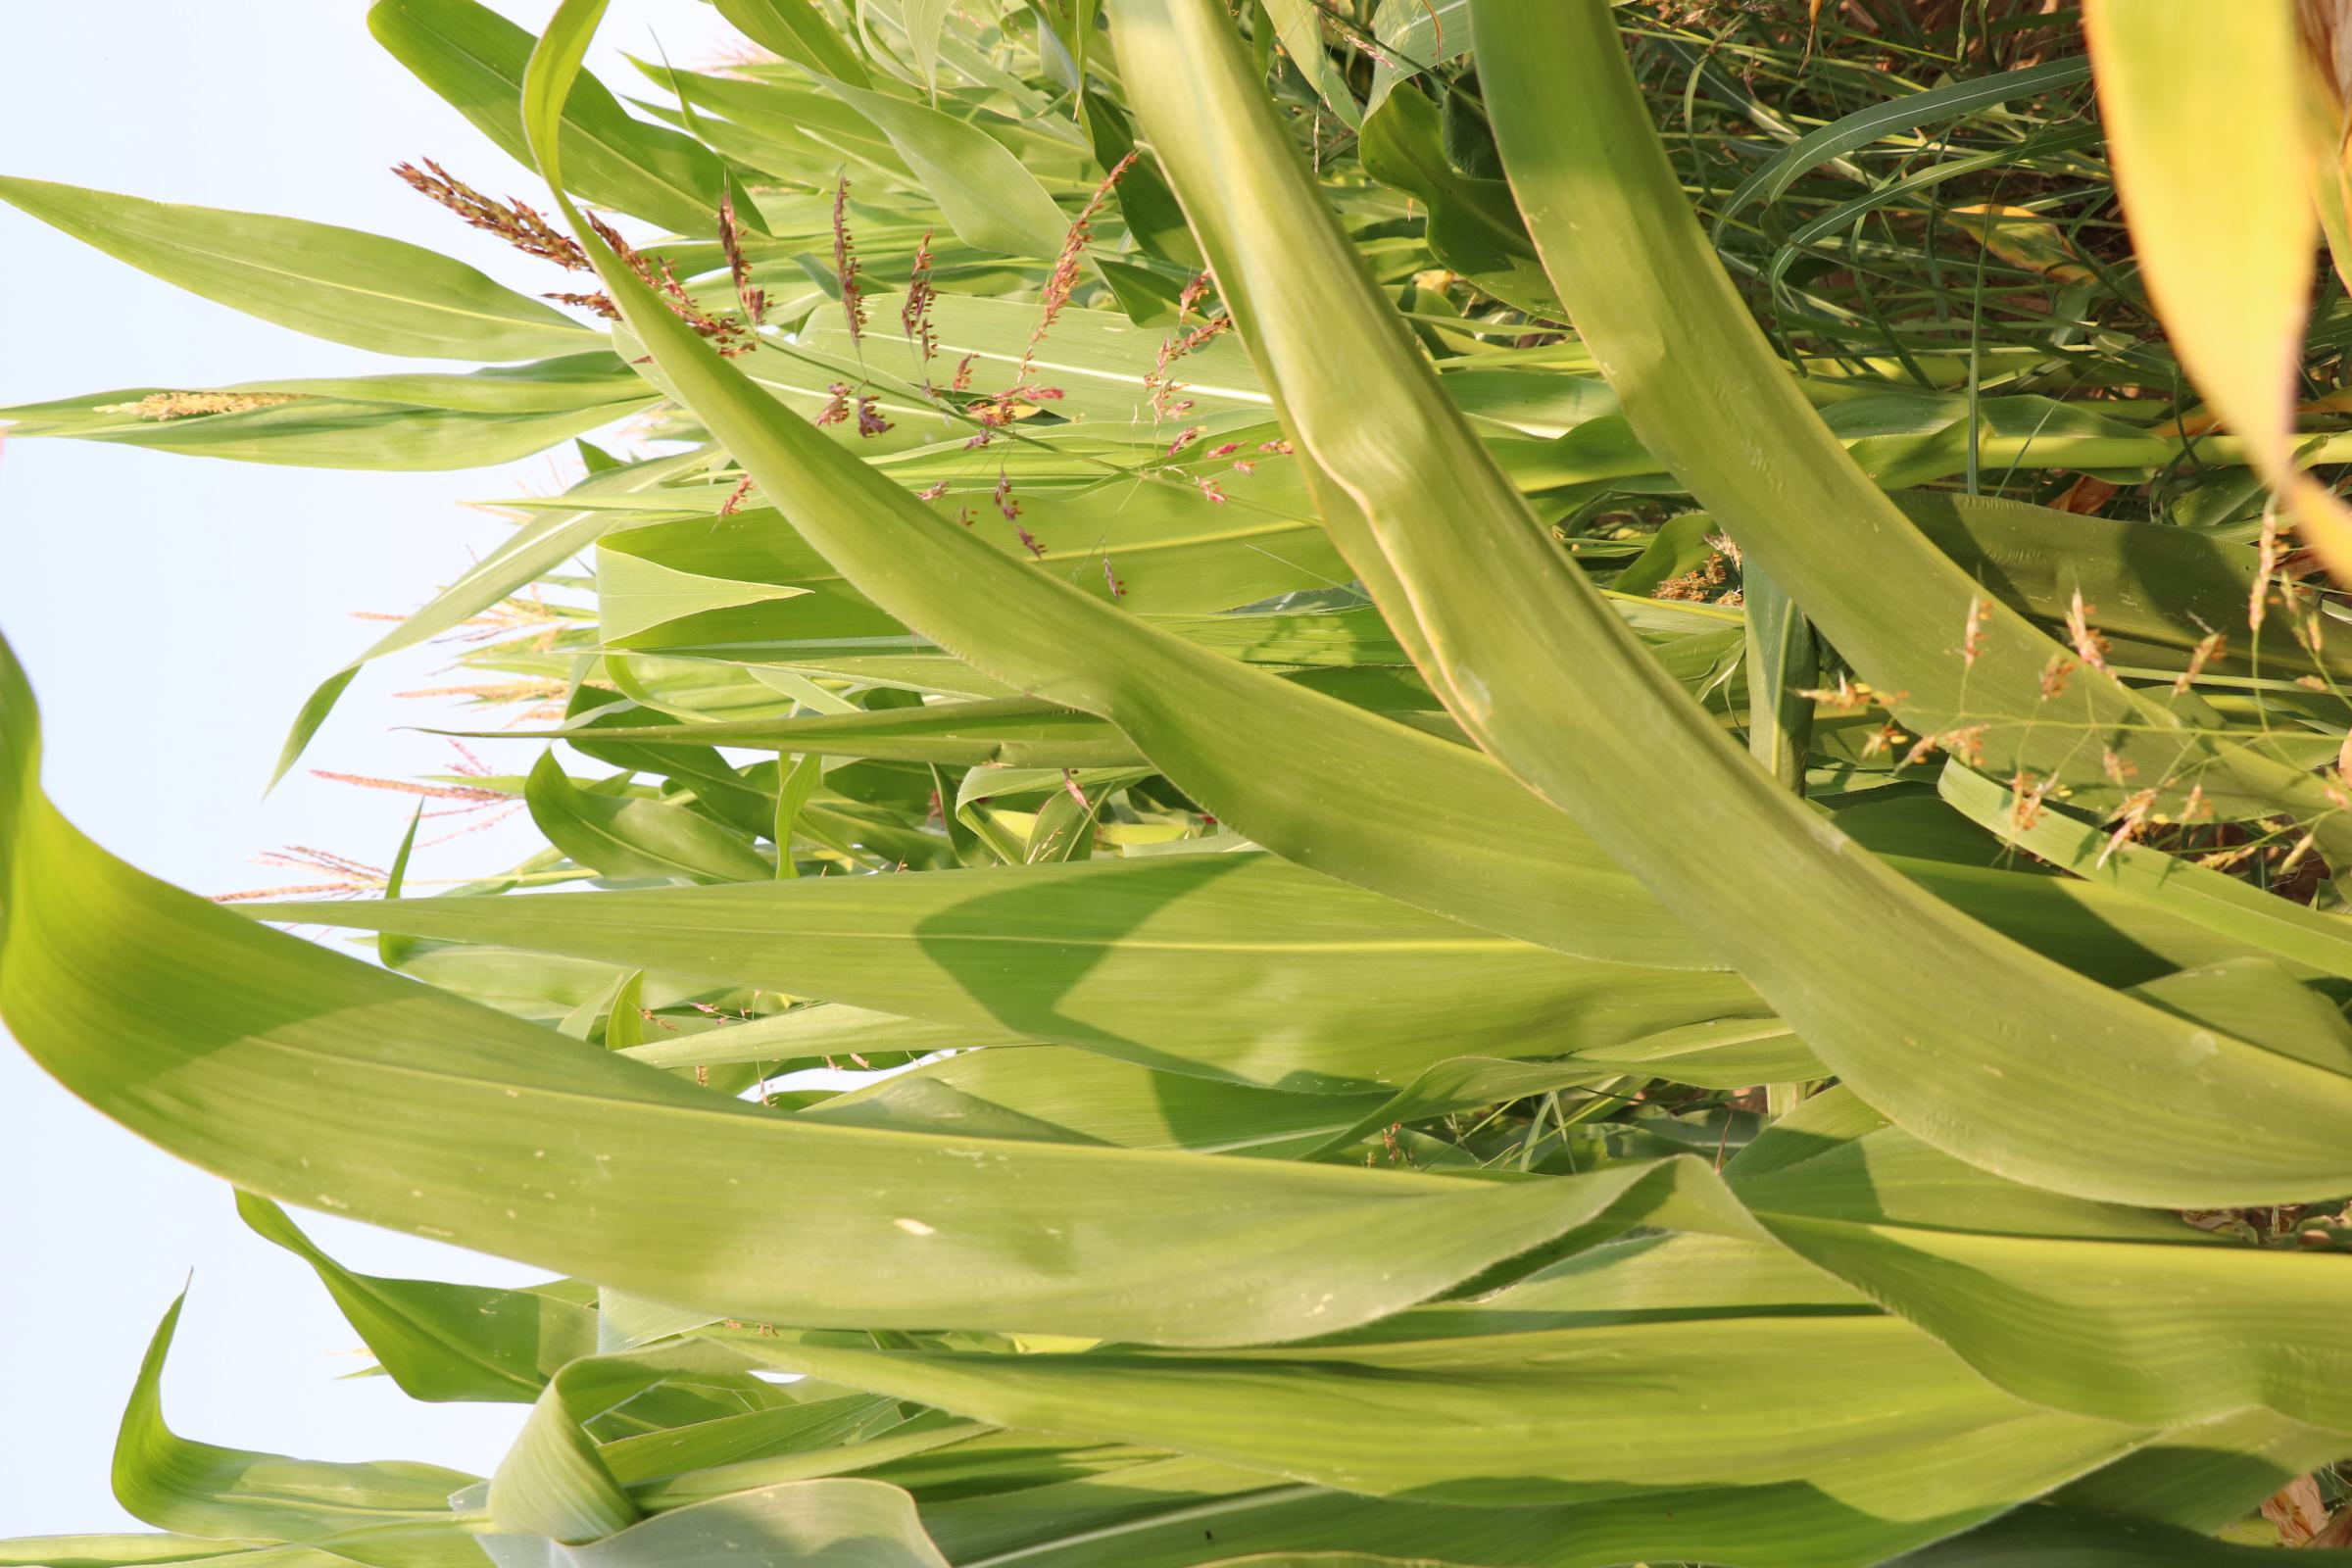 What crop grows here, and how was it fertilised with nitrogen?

maize, reduced nitrogen fertilisation
